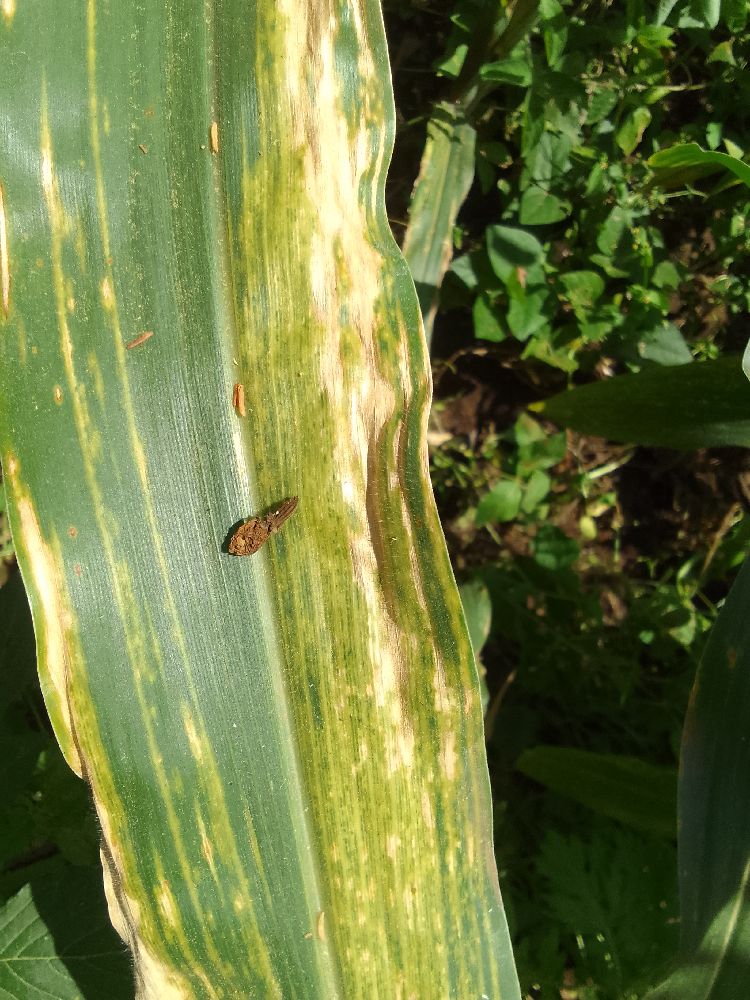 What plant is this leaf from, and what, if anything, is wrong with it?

maize, maize lethal necrosis
